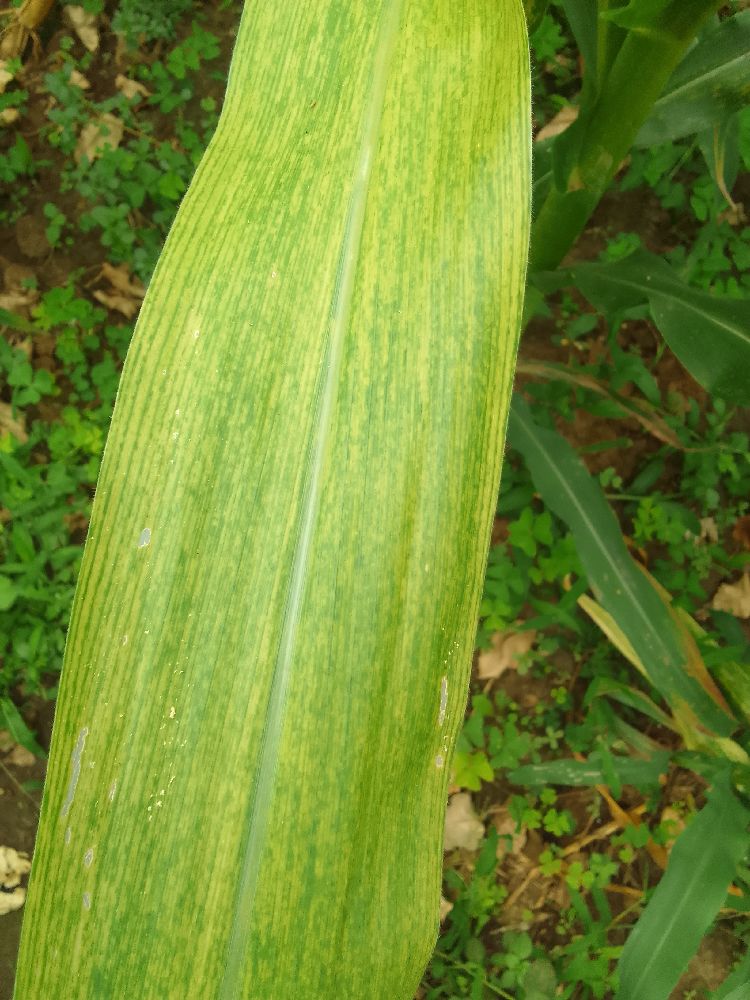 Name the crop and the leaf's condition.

maize, maize lethal necrosis
